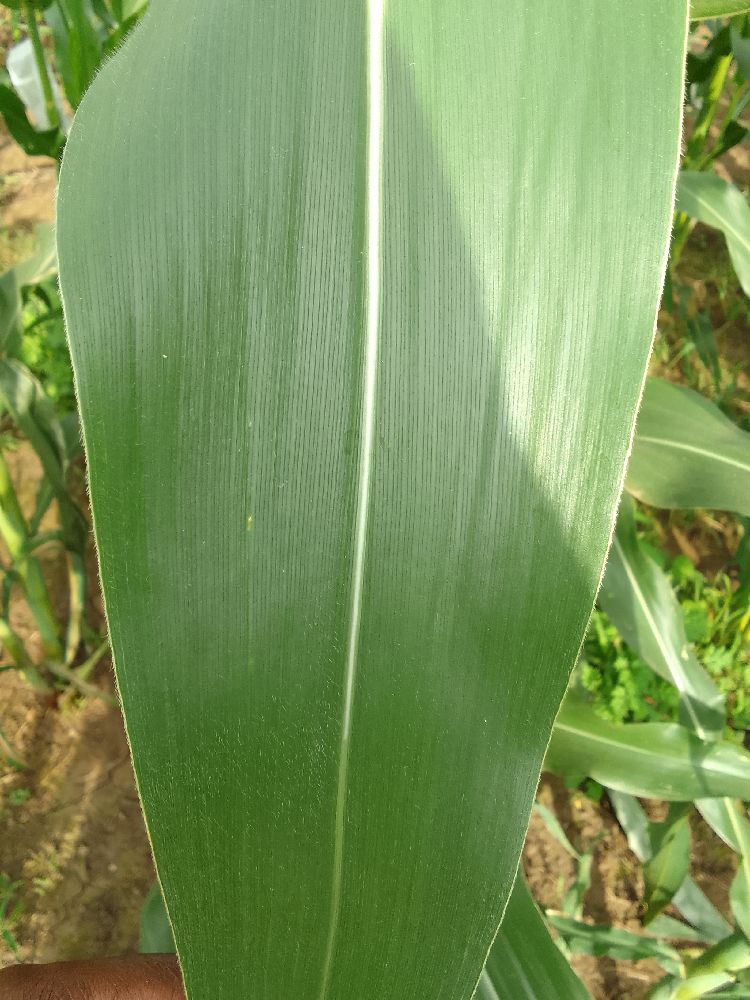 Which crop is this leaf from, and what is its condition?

maize, healthy
